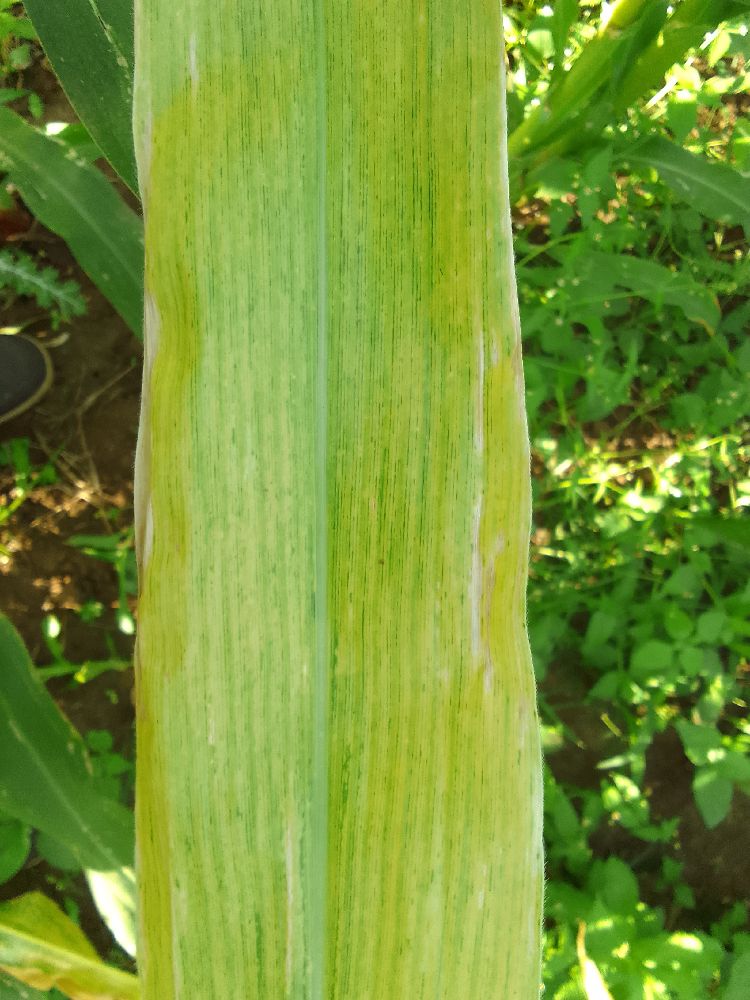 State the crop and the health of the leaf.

maize, maize lethal necrosis
